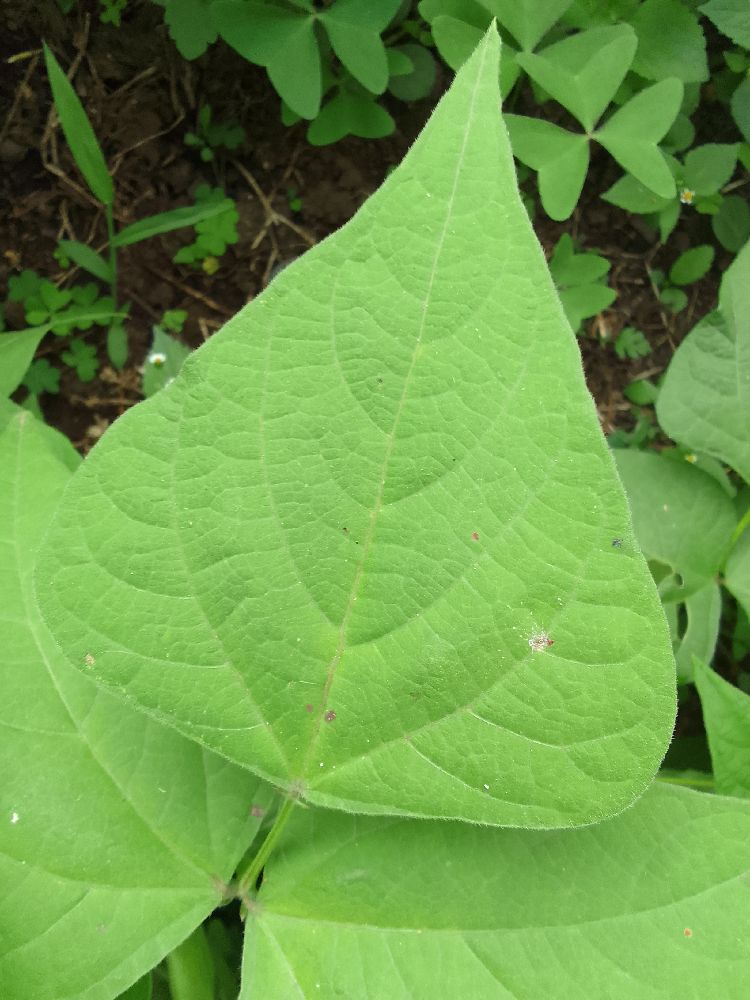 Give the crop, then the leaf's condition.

common bean, healthy
